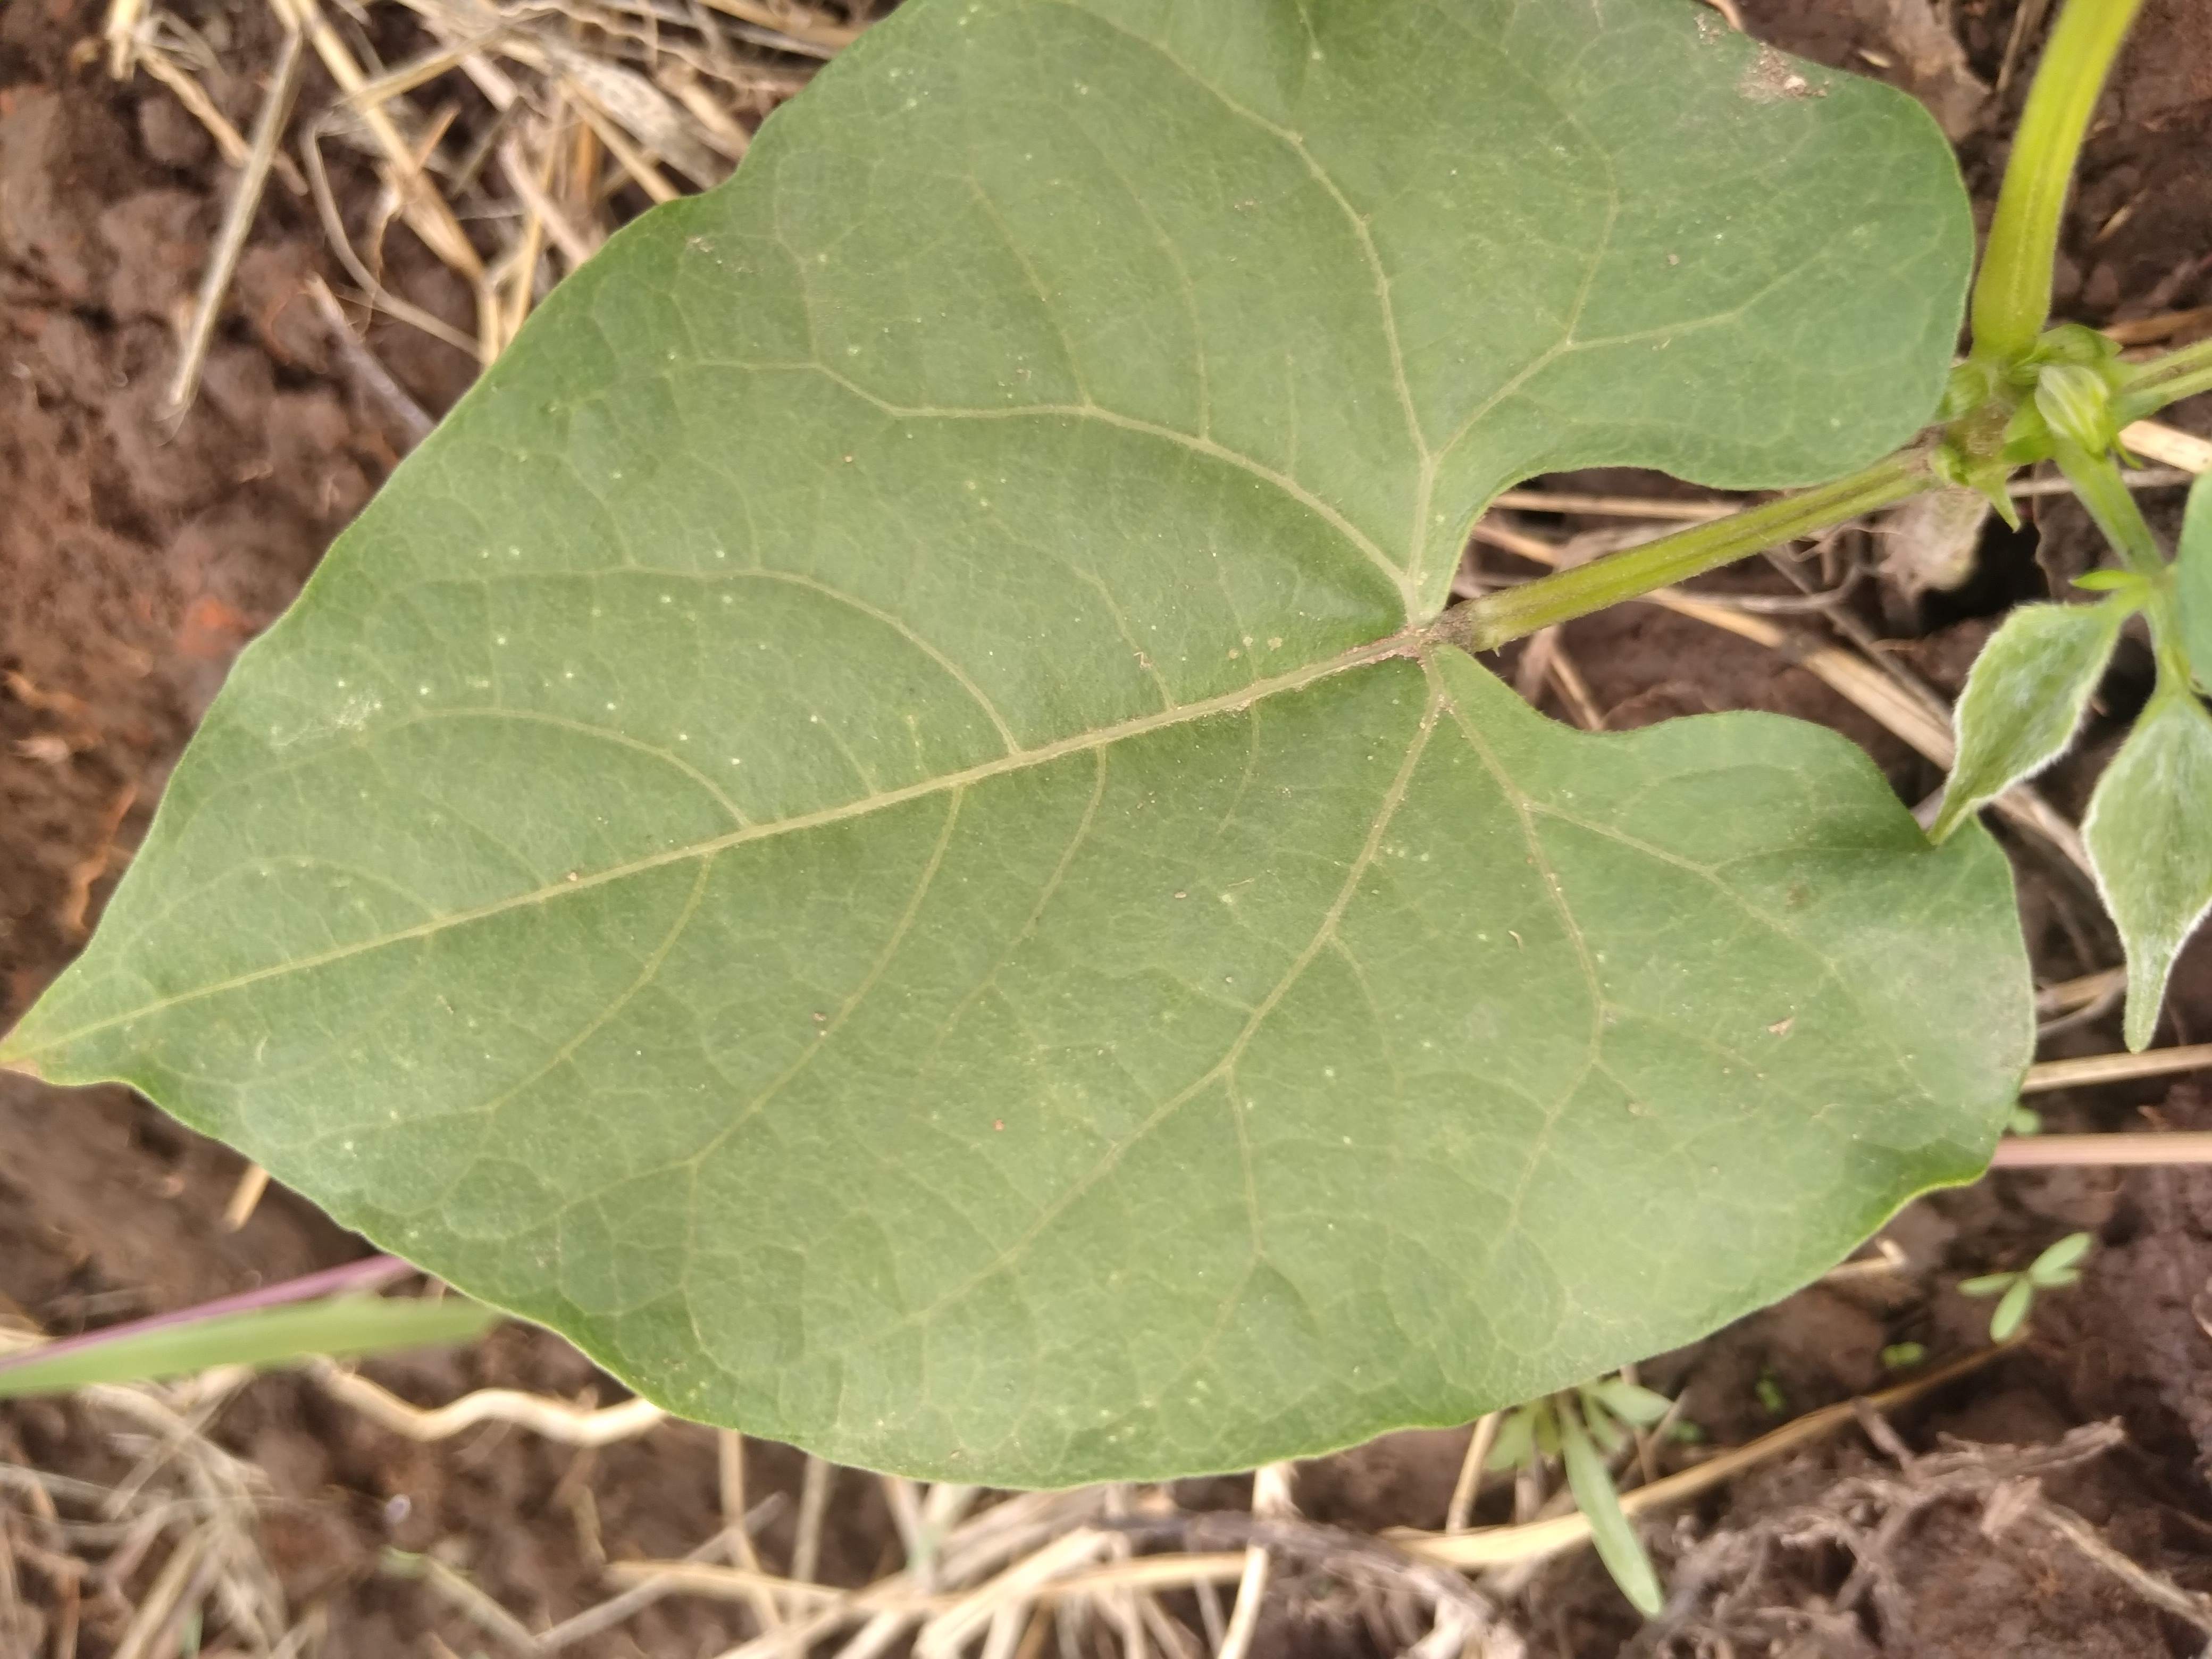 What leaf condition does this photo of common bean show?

healthy
